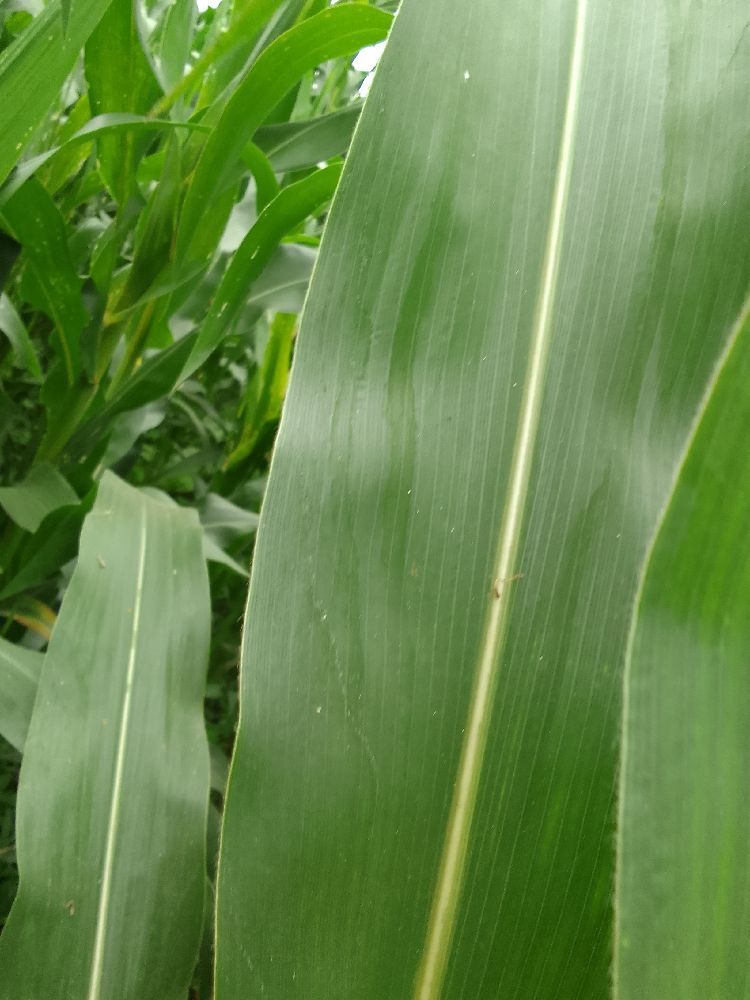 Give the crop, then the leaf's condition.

maize, healthy
